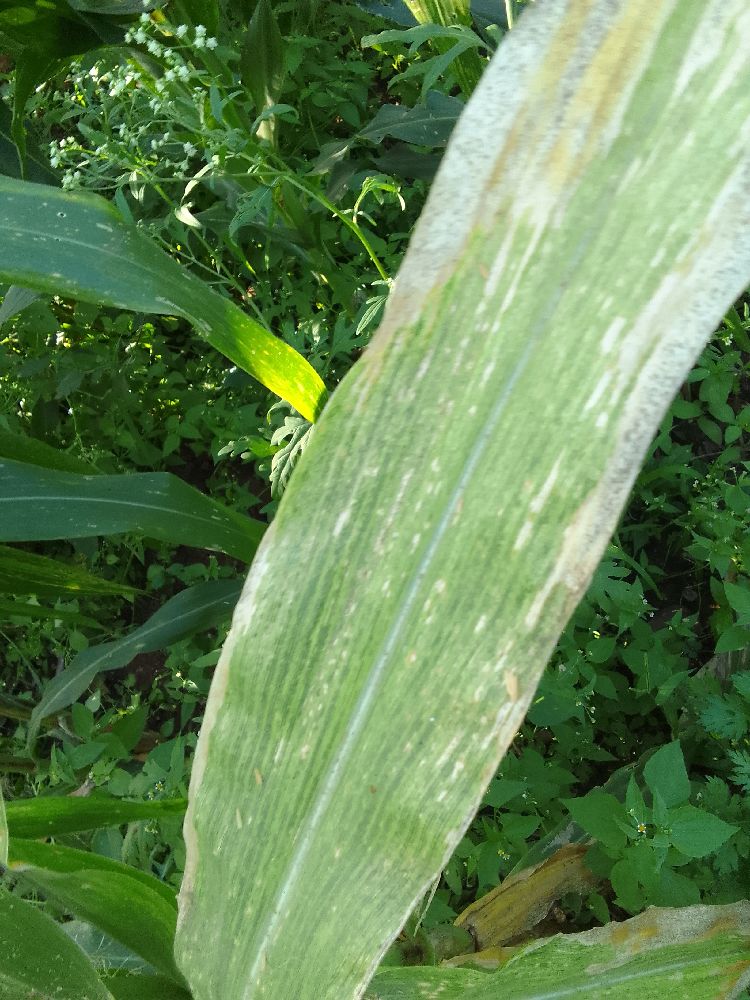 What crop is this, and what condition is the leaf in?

maize, maize lethal necrosis
